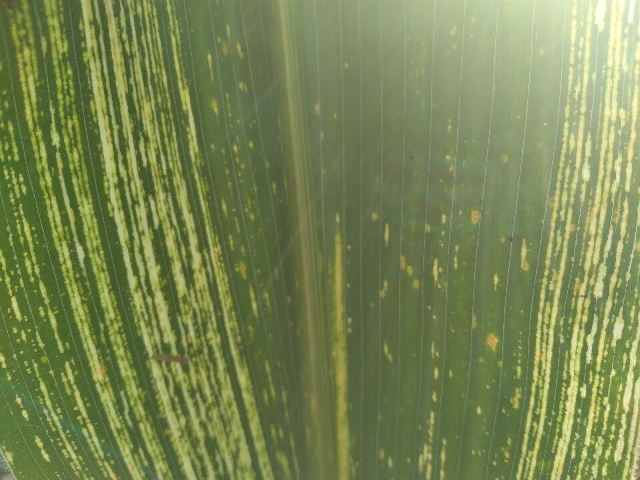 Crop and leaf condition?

maize, maize streak virus
